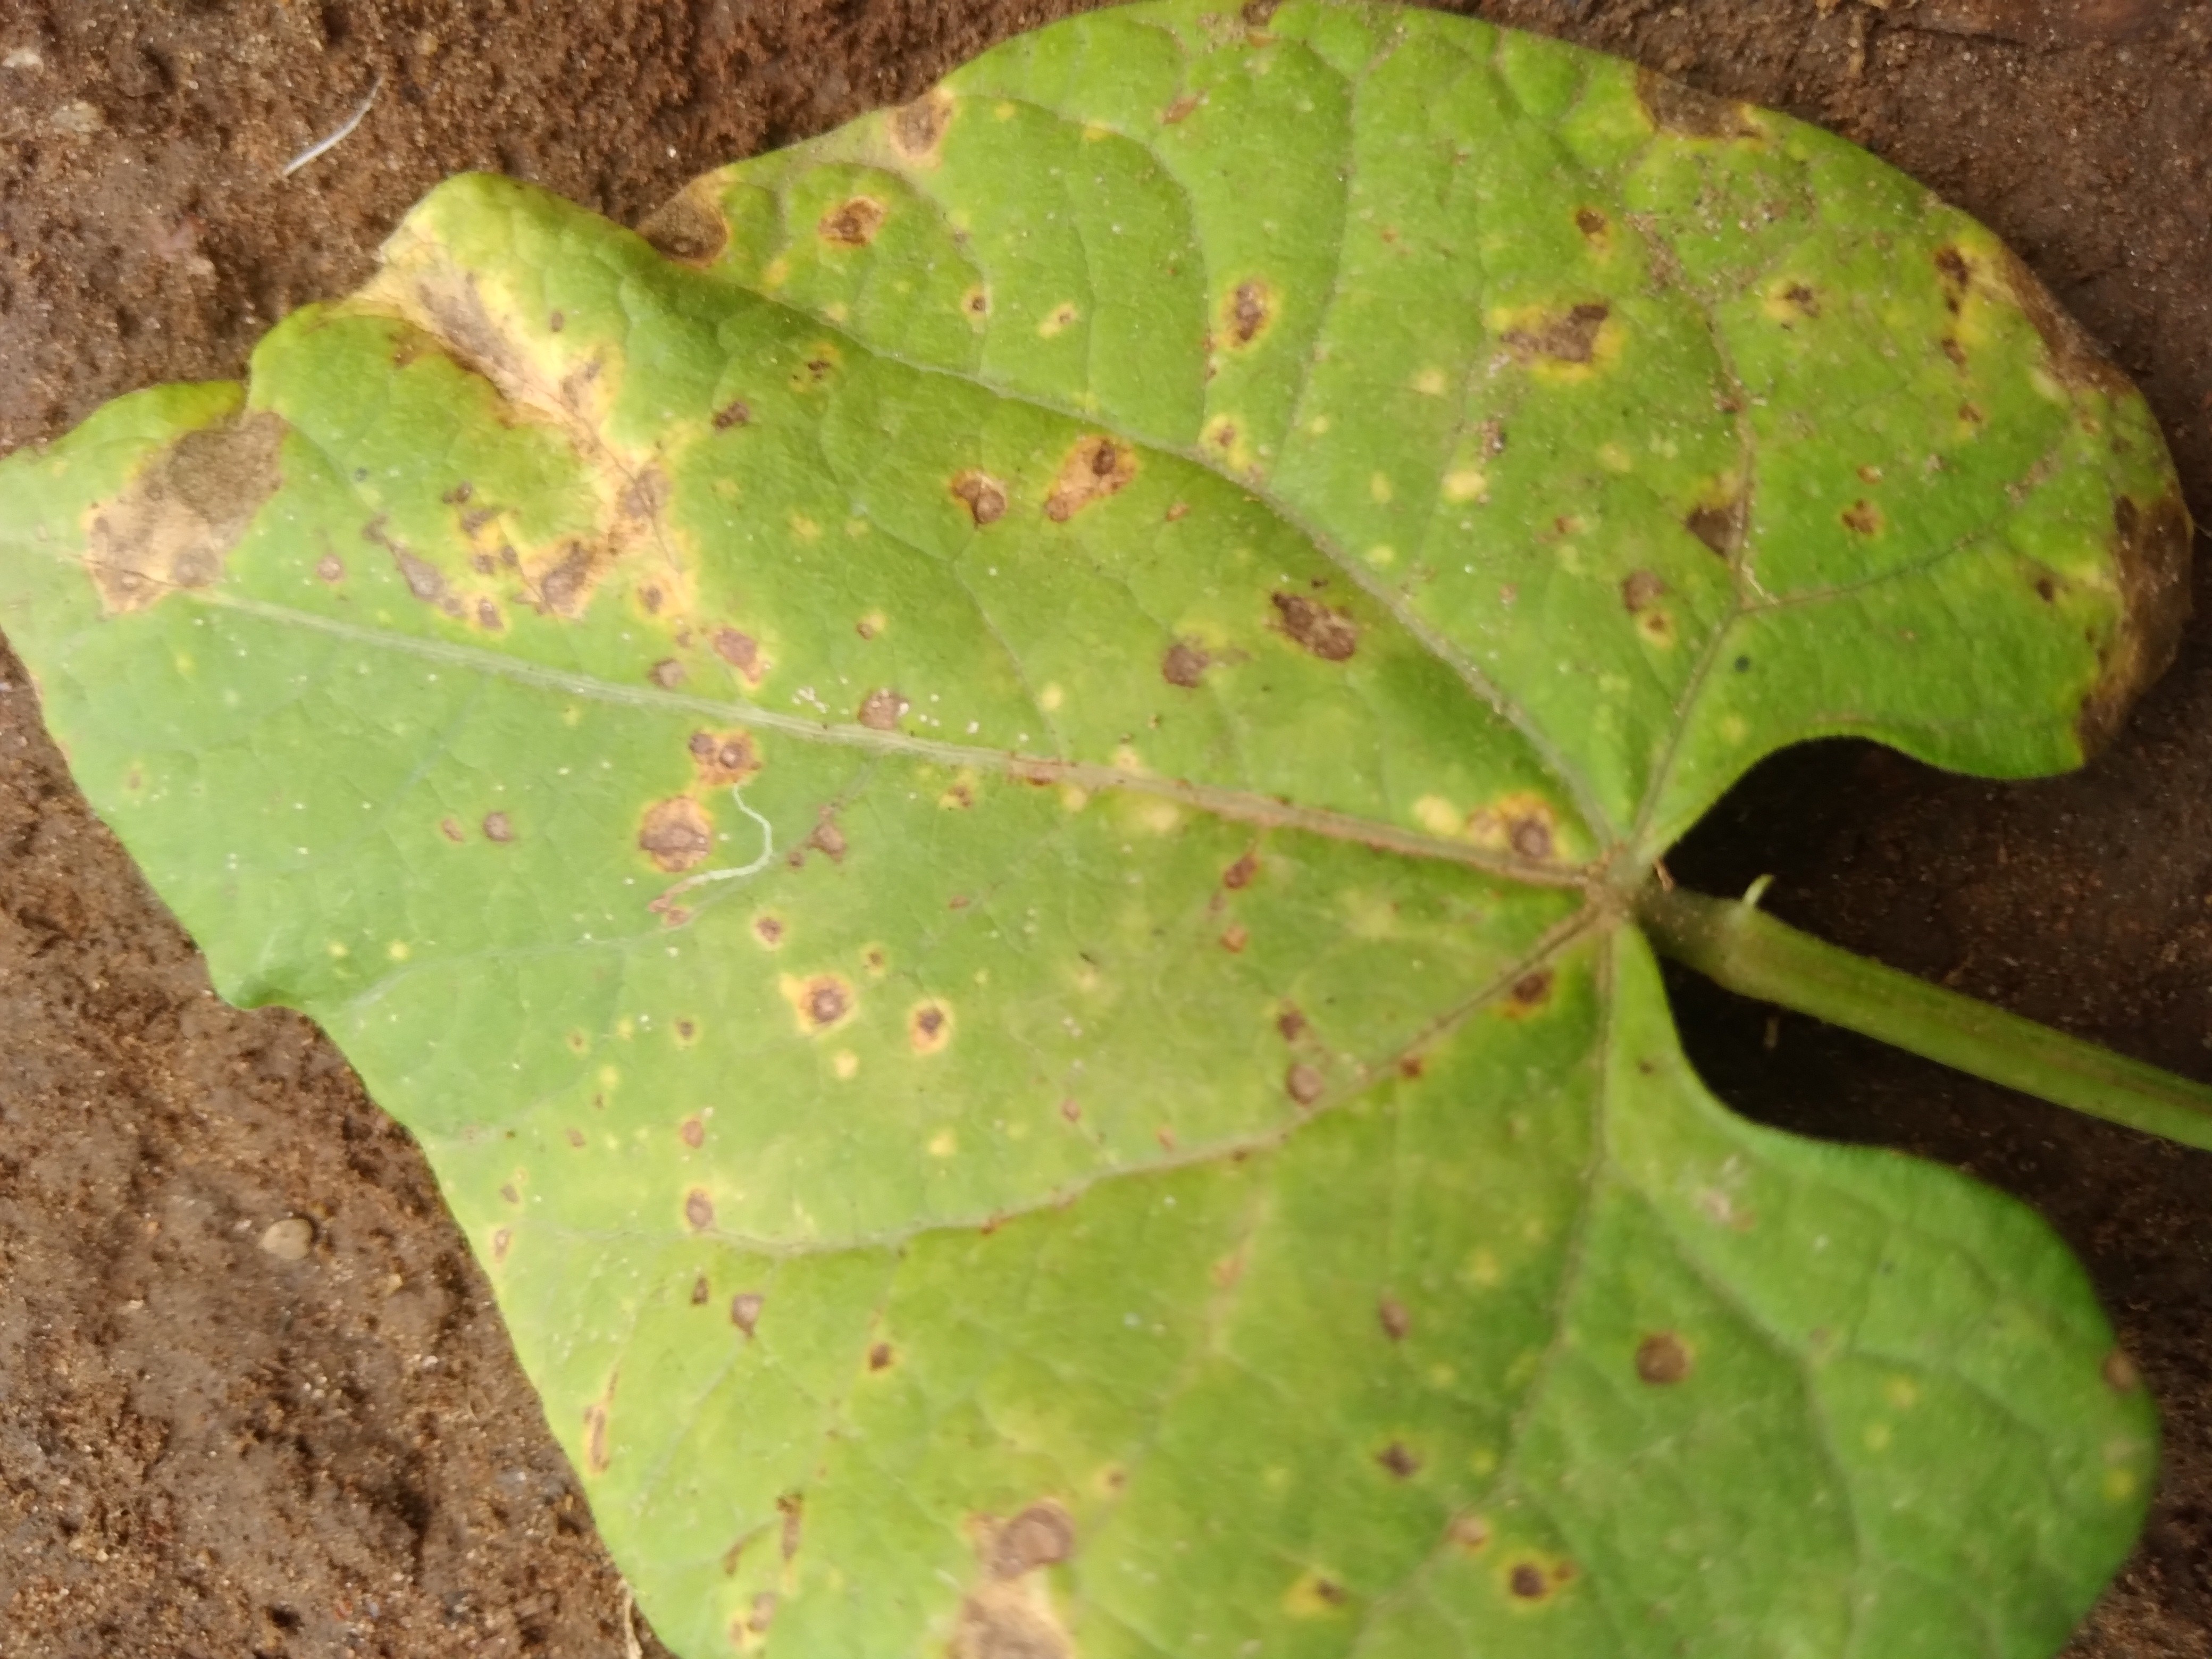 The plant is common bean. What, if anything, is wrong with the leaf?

rust
